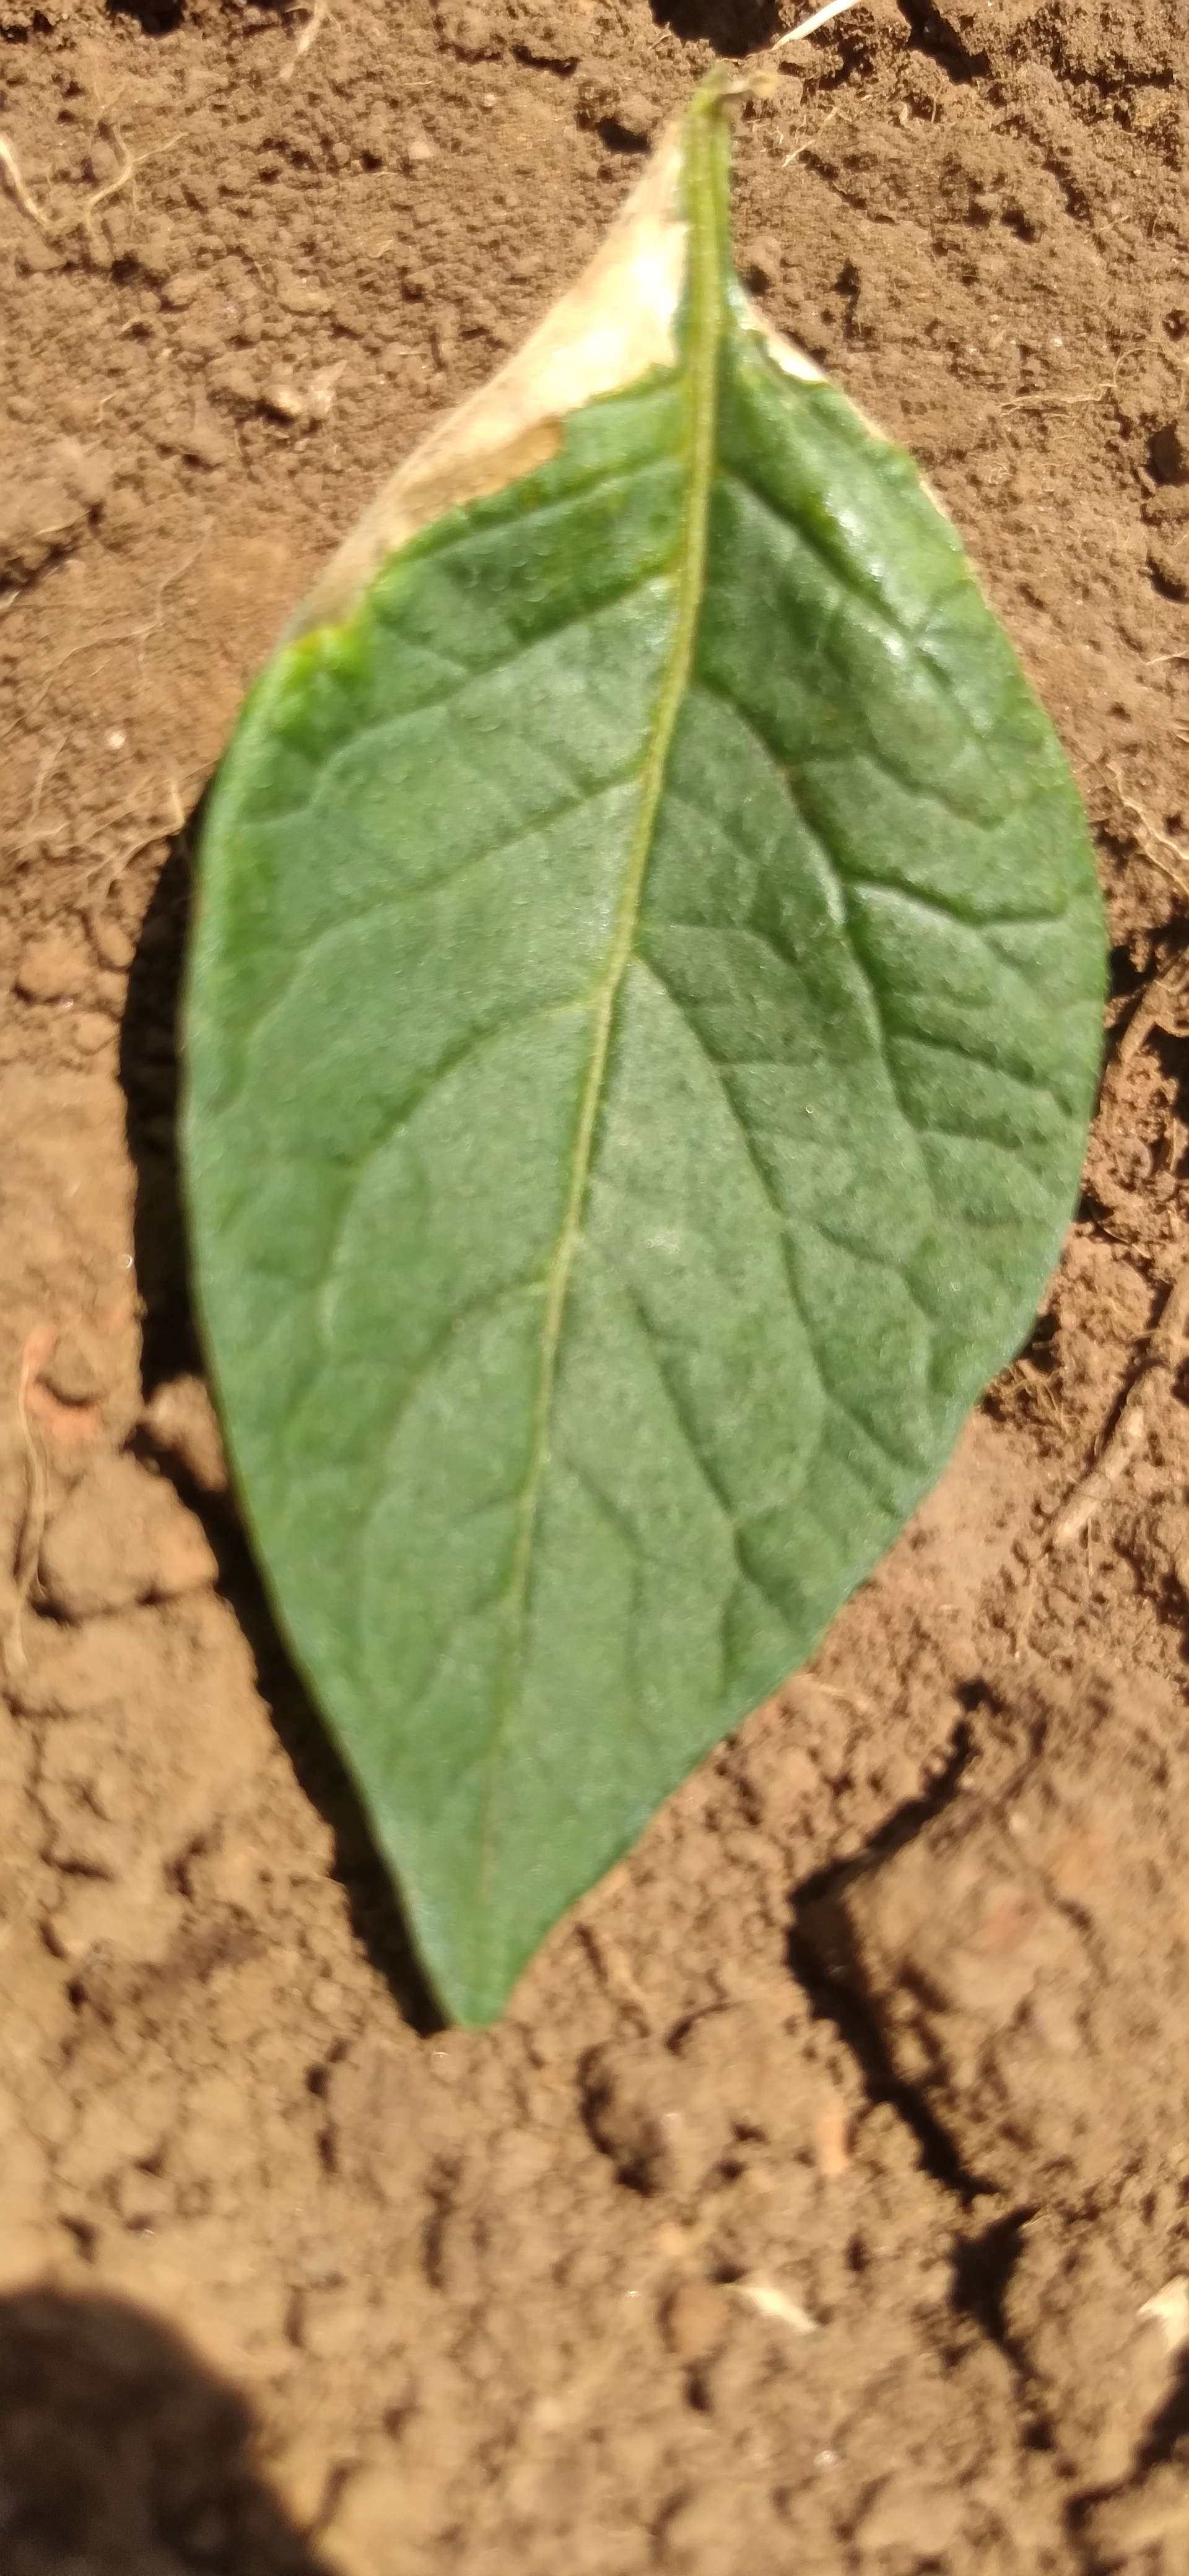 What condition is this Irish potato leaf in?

early blight
